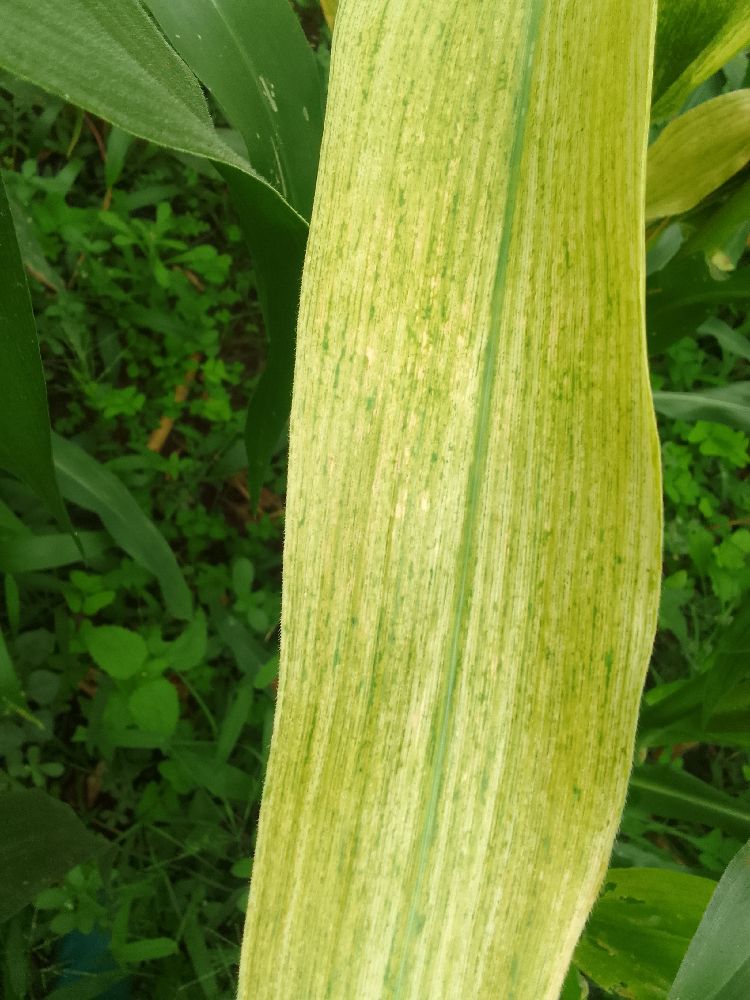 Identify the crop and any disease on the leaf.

maize, maize lethal necrosis
